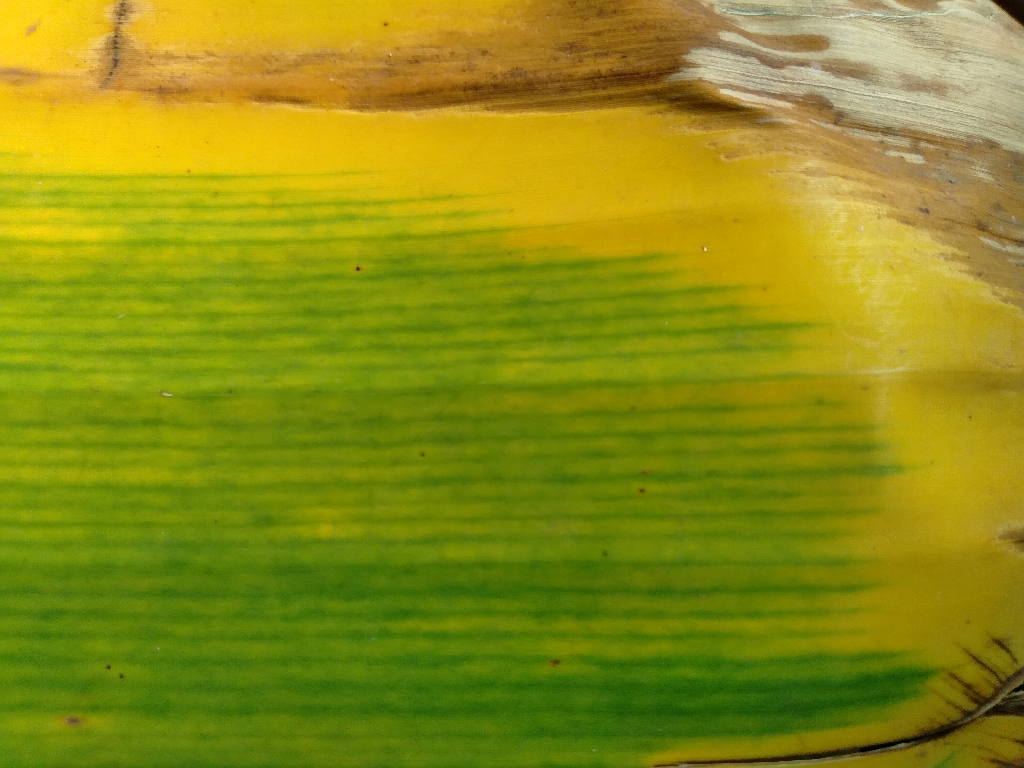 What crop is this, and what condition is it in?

banana, fusarium wilt race 1
